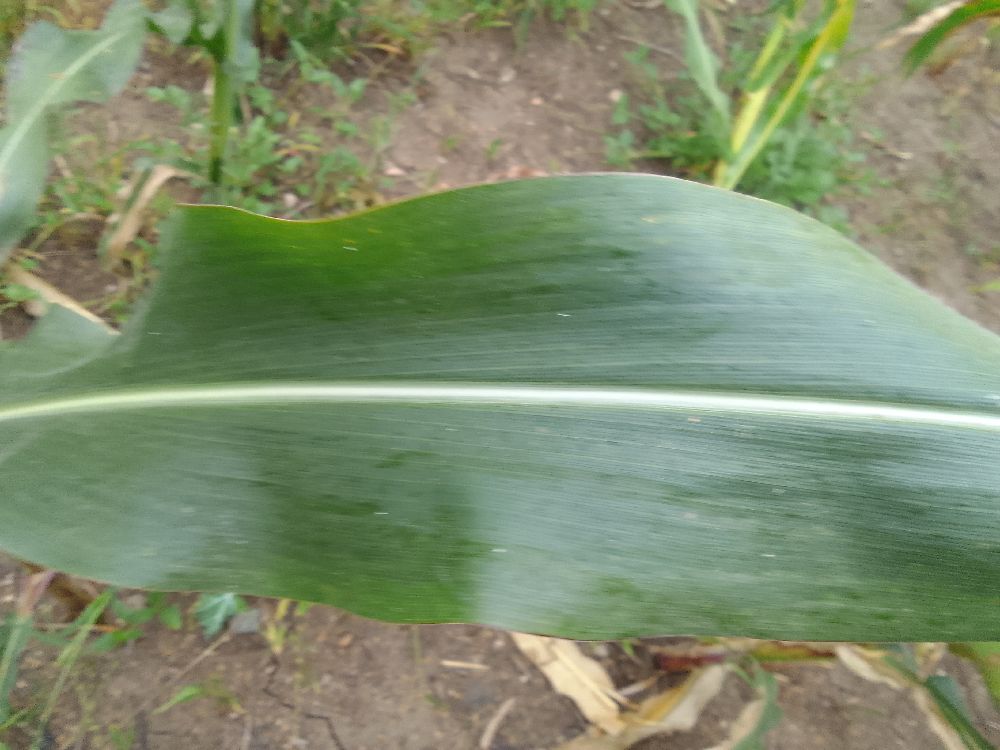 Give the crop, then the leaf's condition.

maize, healthy
